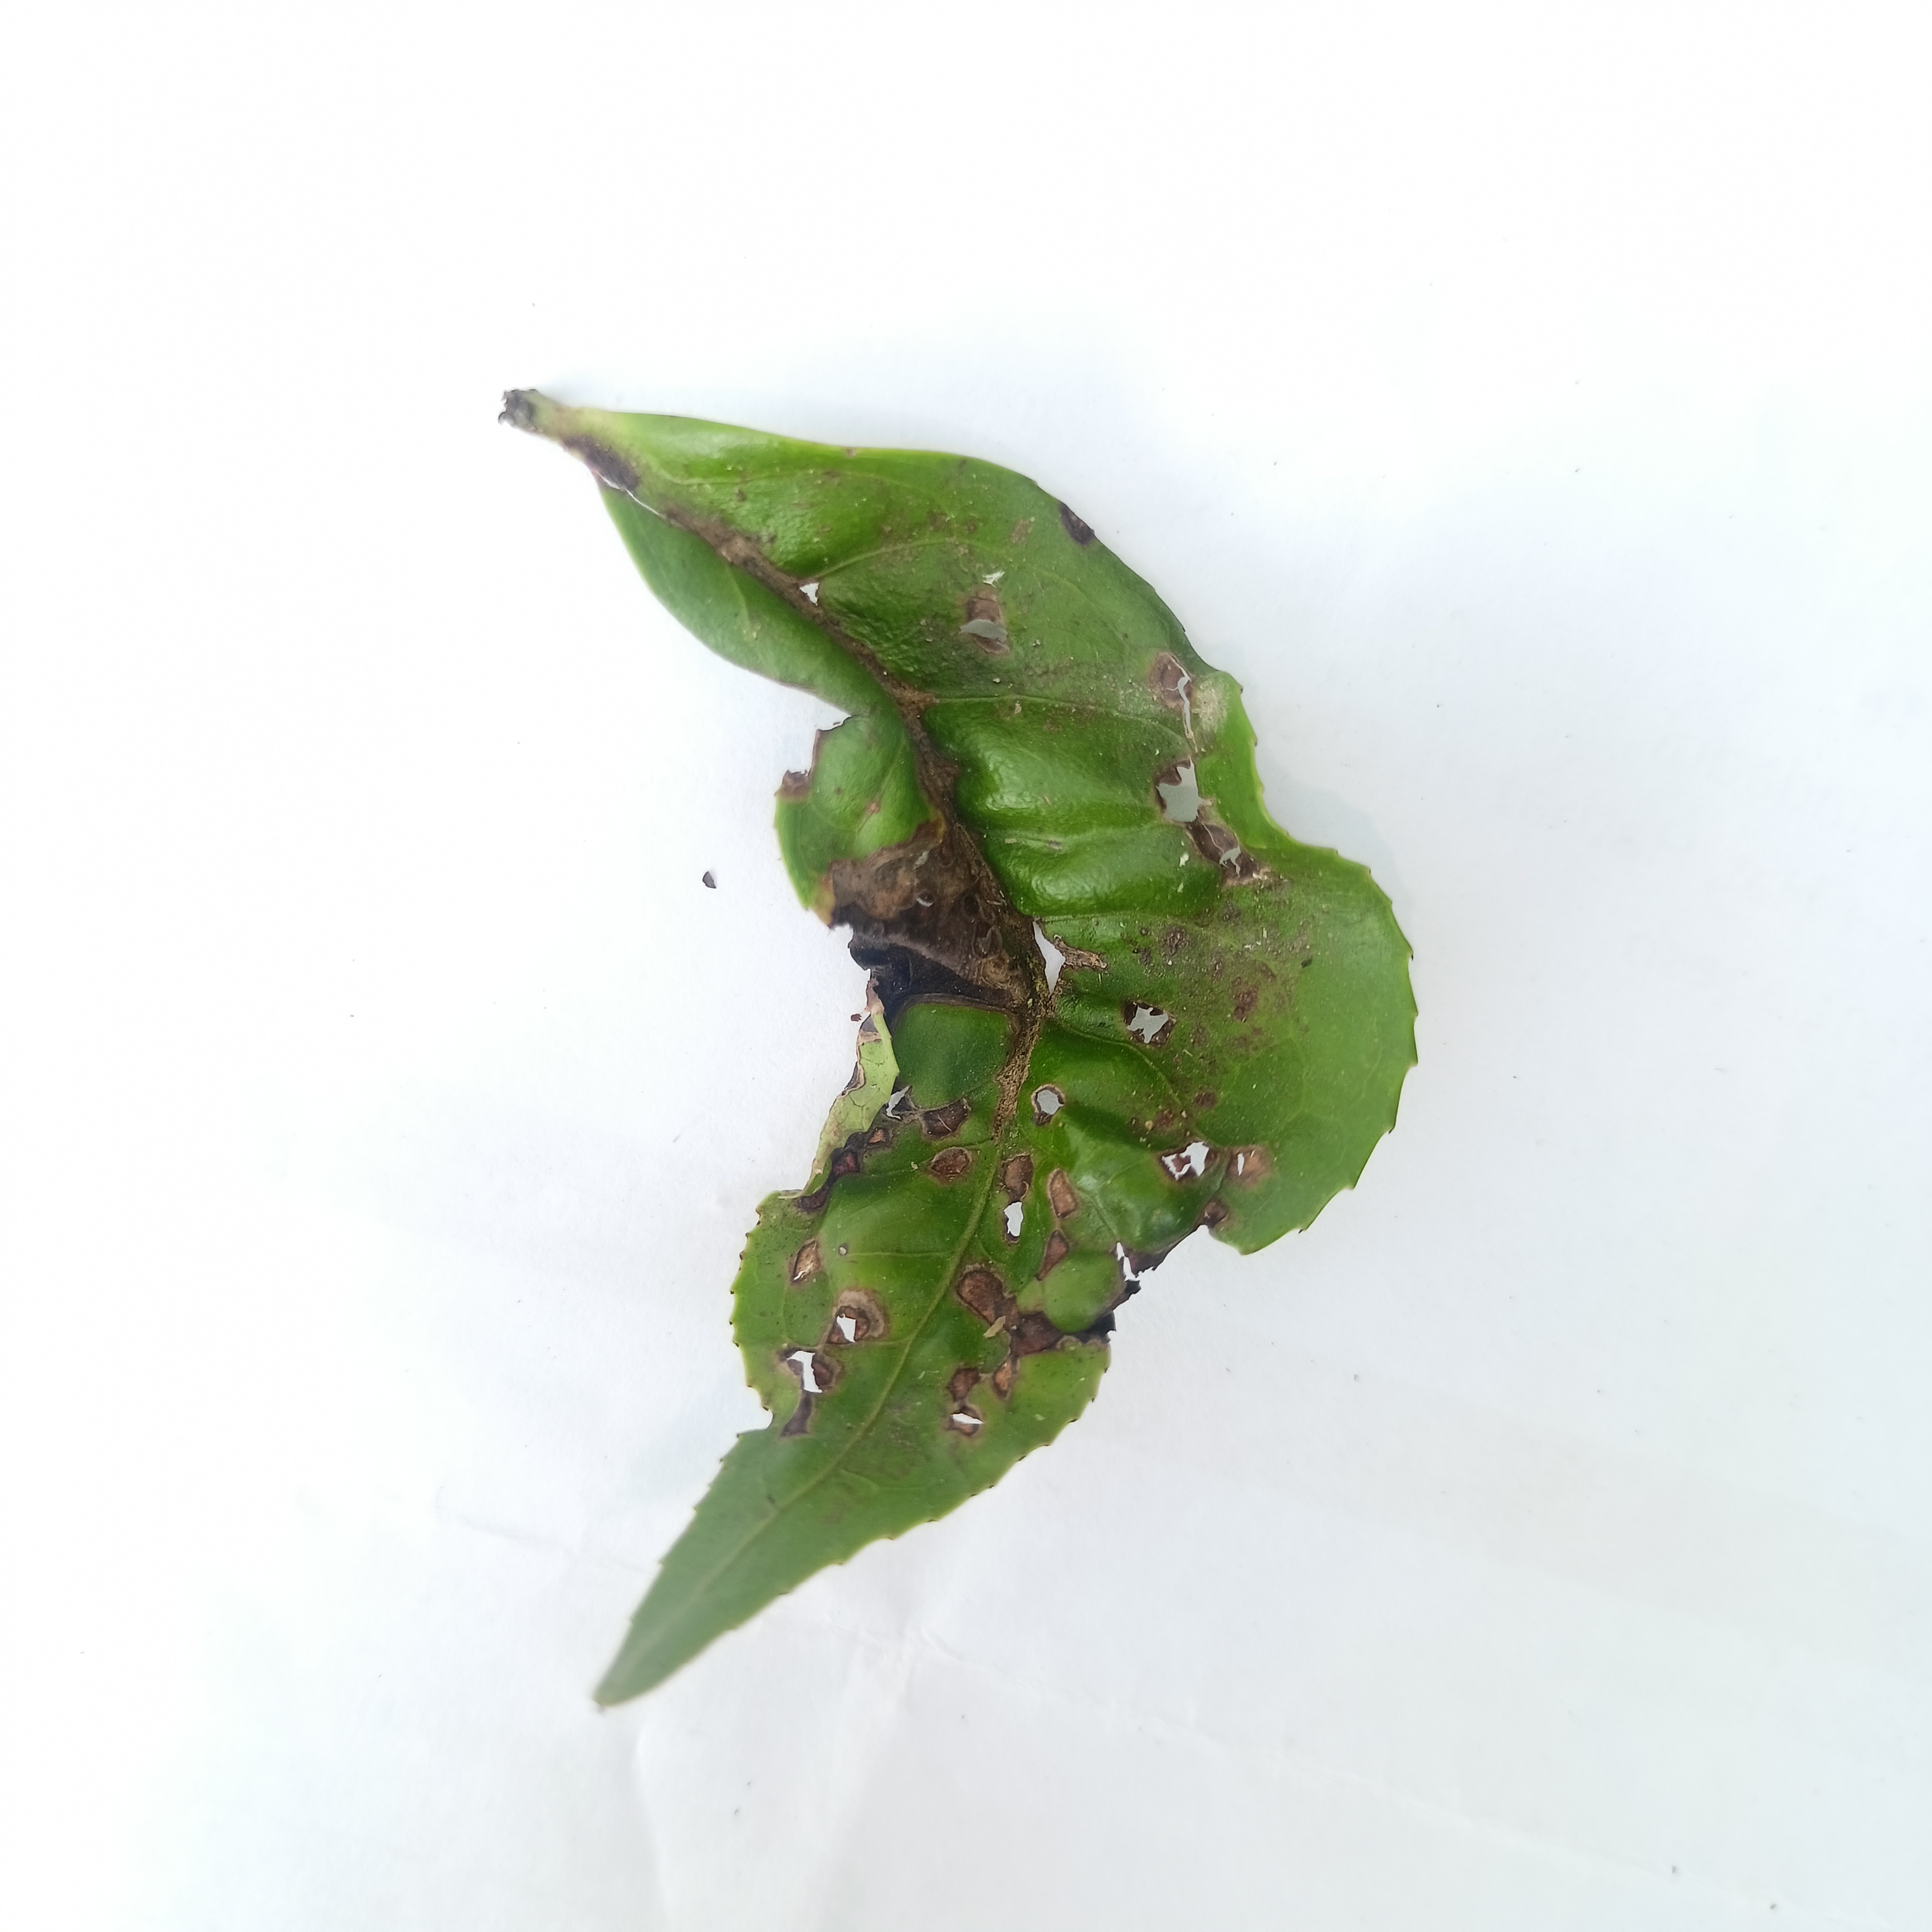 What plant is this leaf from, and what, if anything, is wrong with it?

tea, helopeltis
